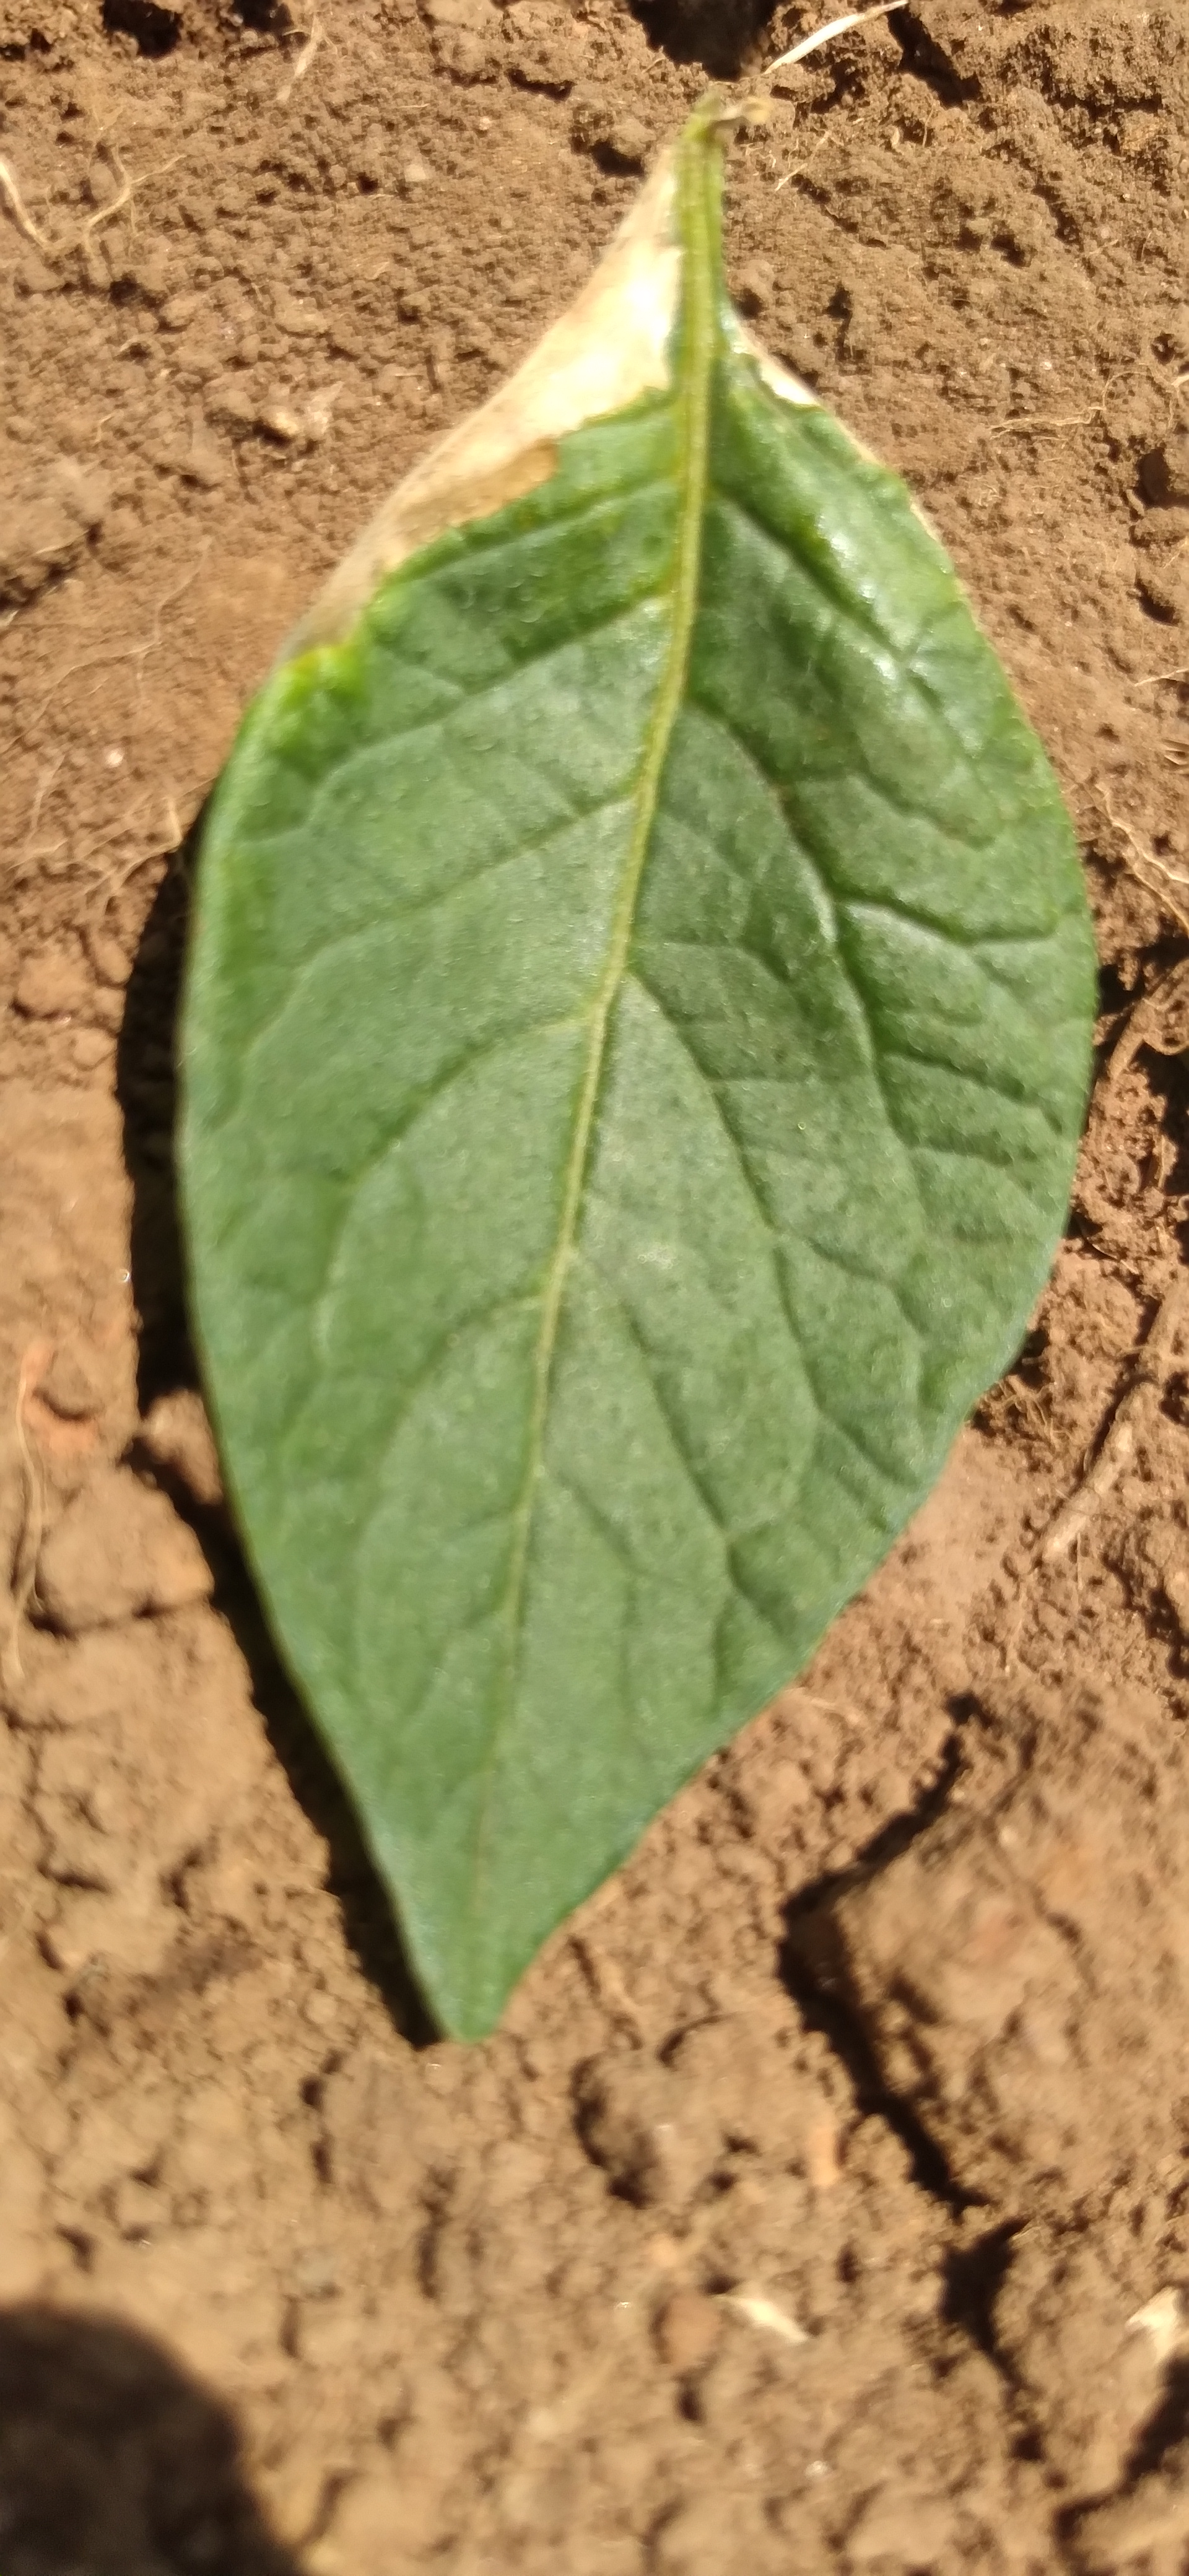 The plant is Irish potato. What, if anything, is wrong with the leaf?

early blight
